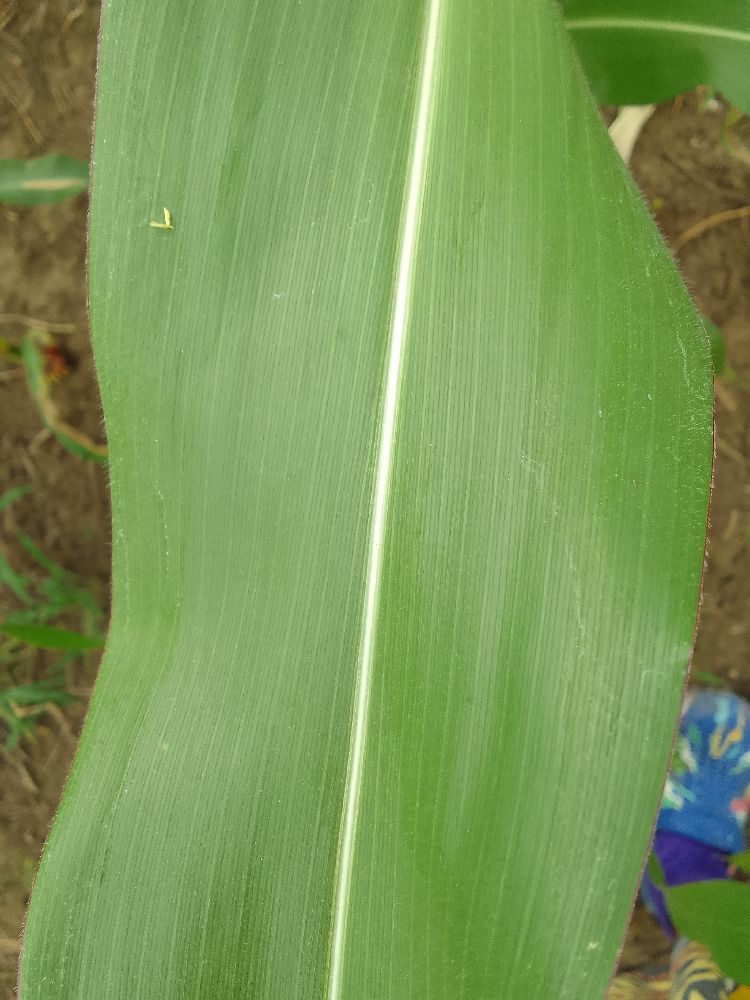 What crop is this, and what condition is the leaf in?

maize, healthy
